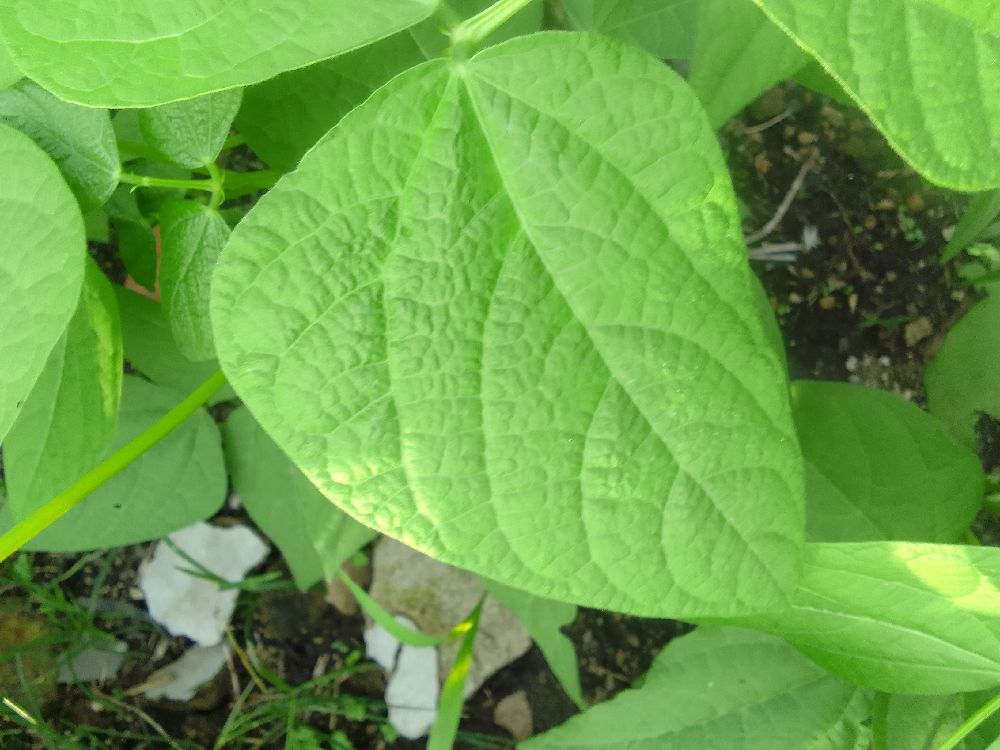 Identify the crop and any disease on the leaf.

common bean, healthy
